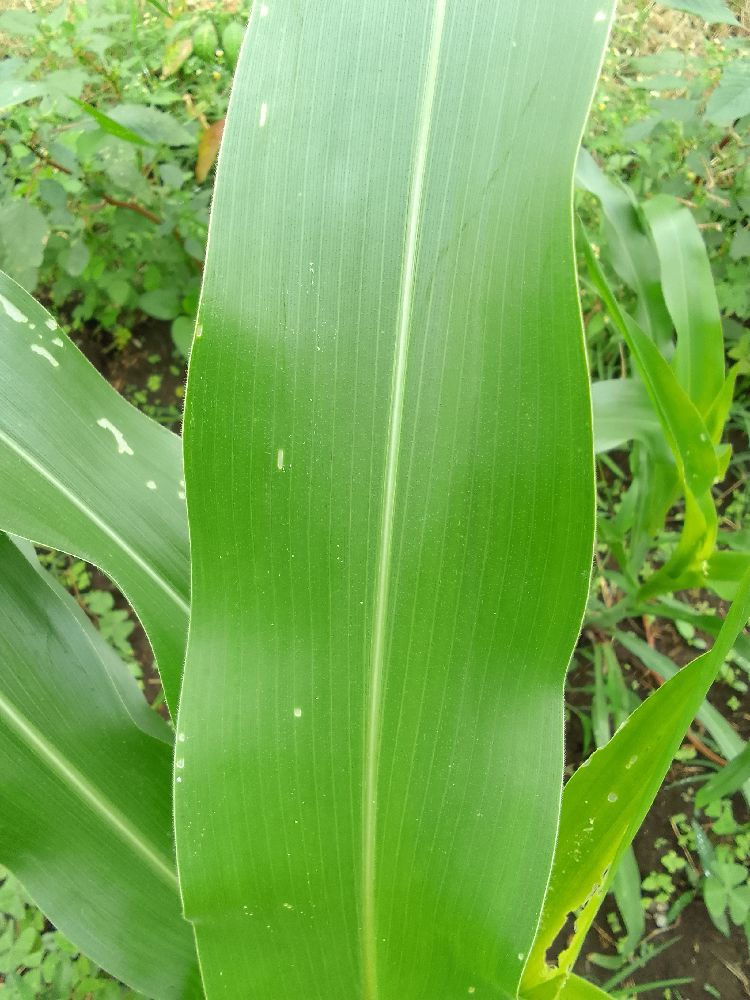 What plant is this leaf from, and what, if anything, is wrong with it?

maize, healthy
